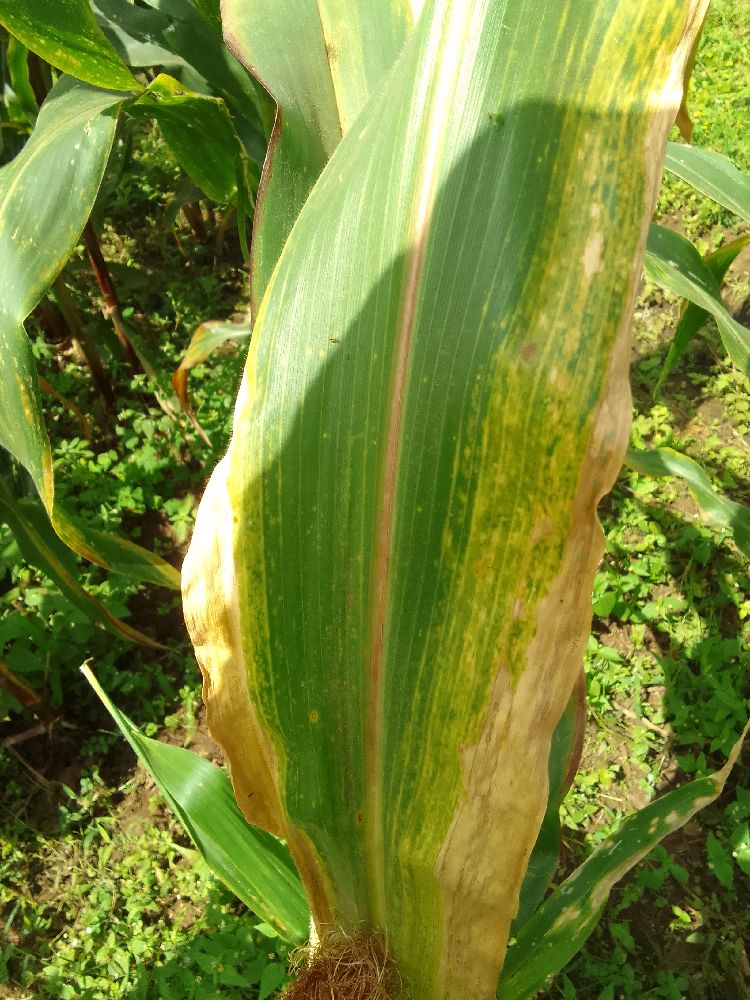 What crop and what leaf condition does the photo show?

maize, maize lethal necrosis
